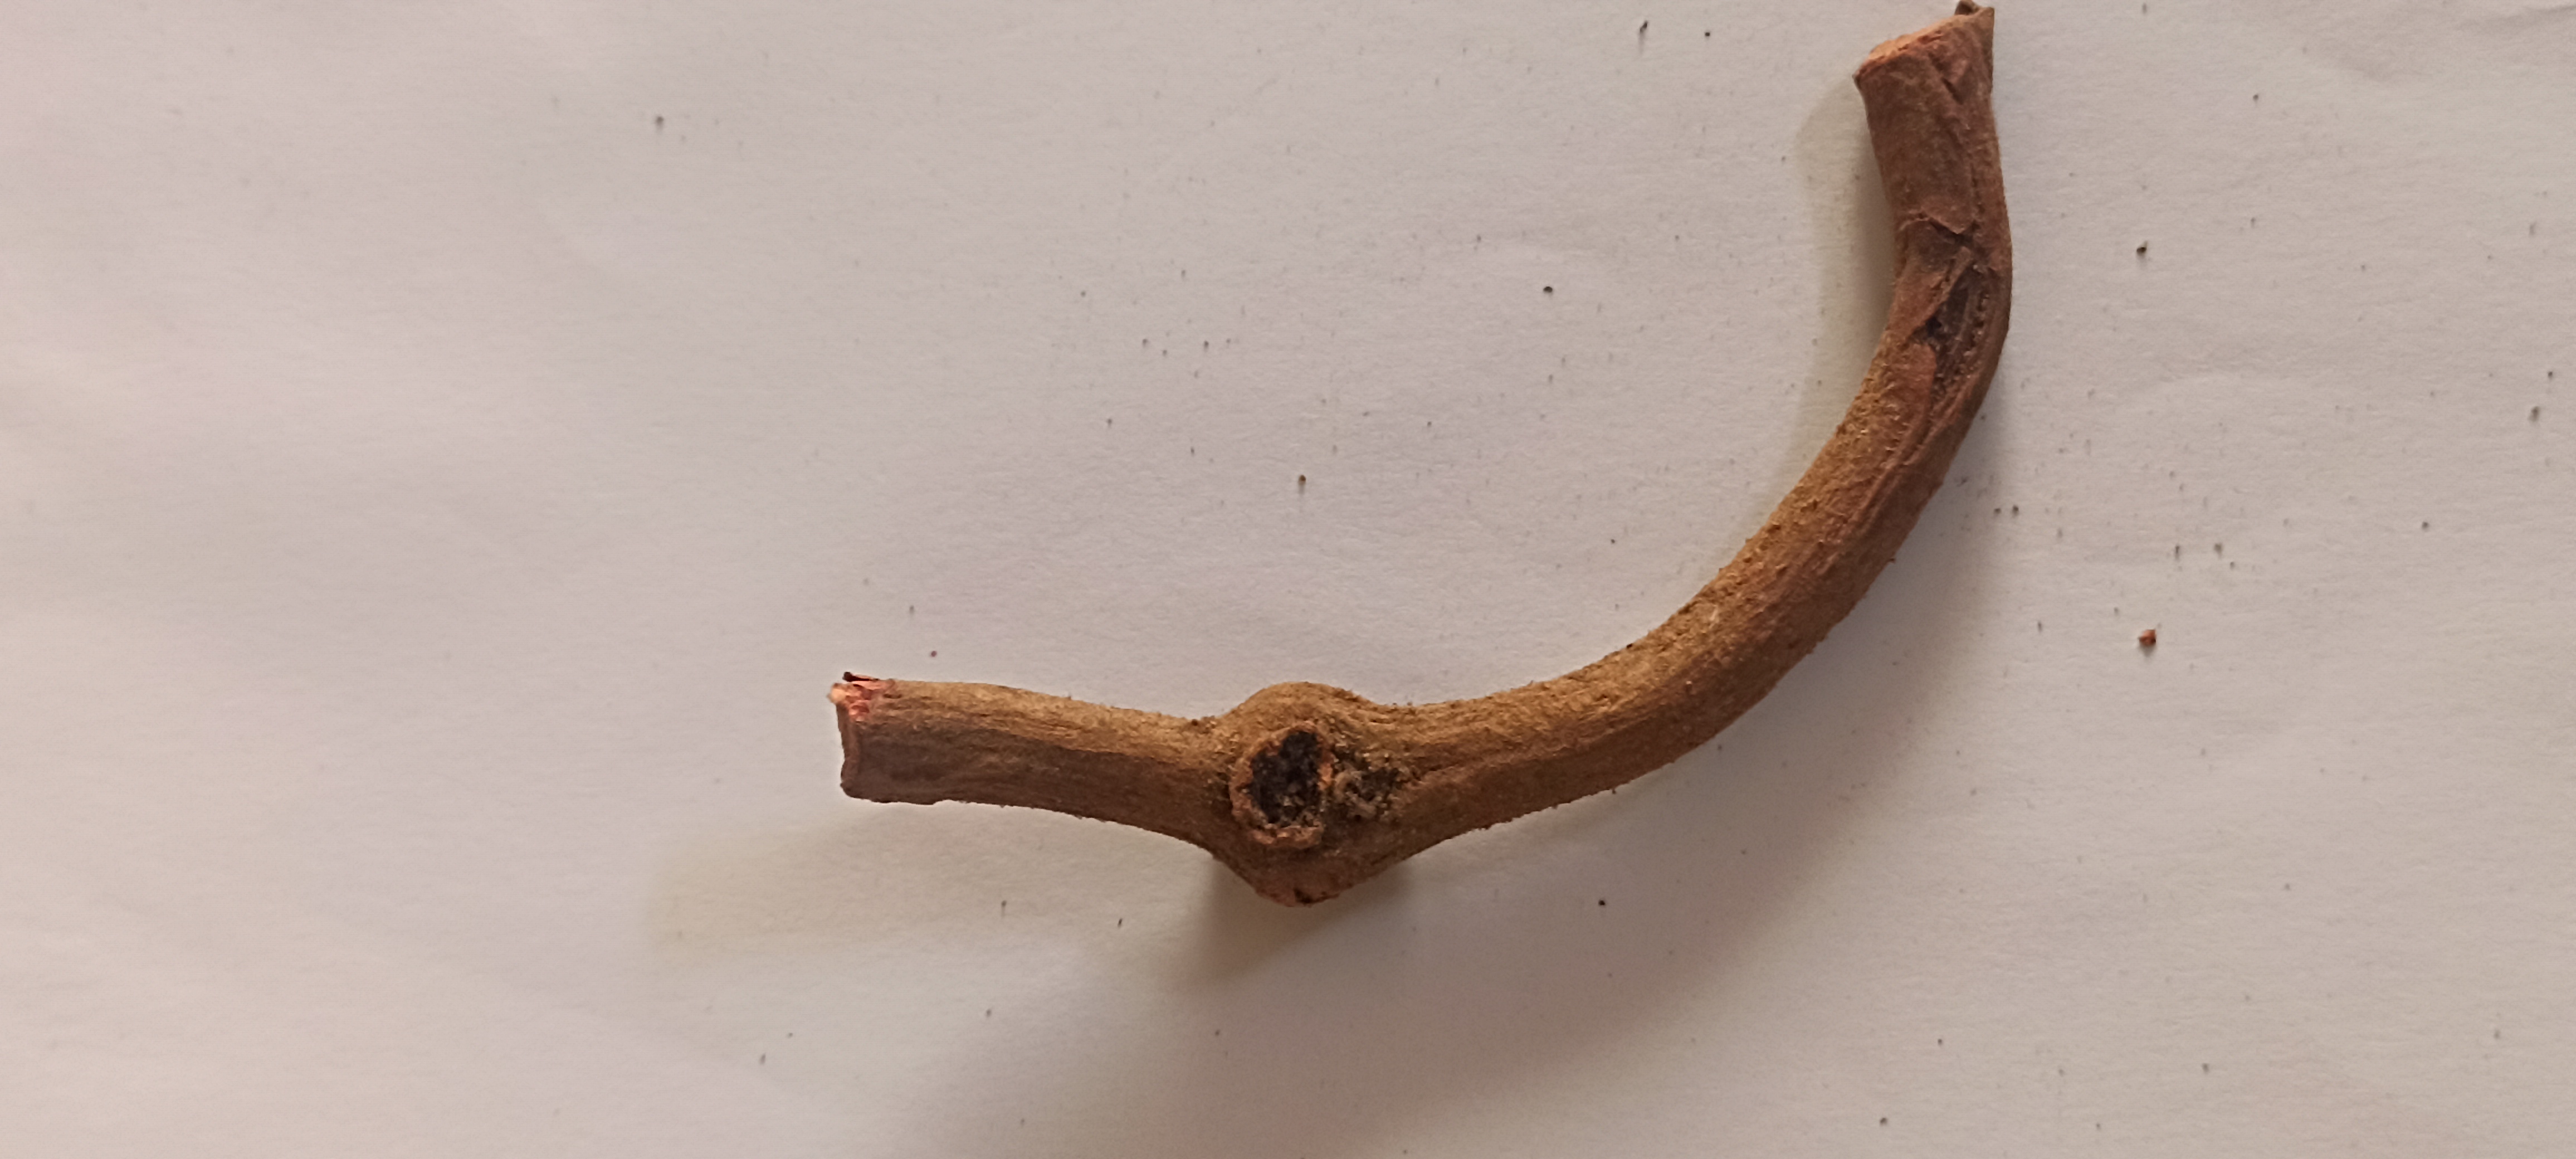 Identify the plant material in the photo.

manjistha
